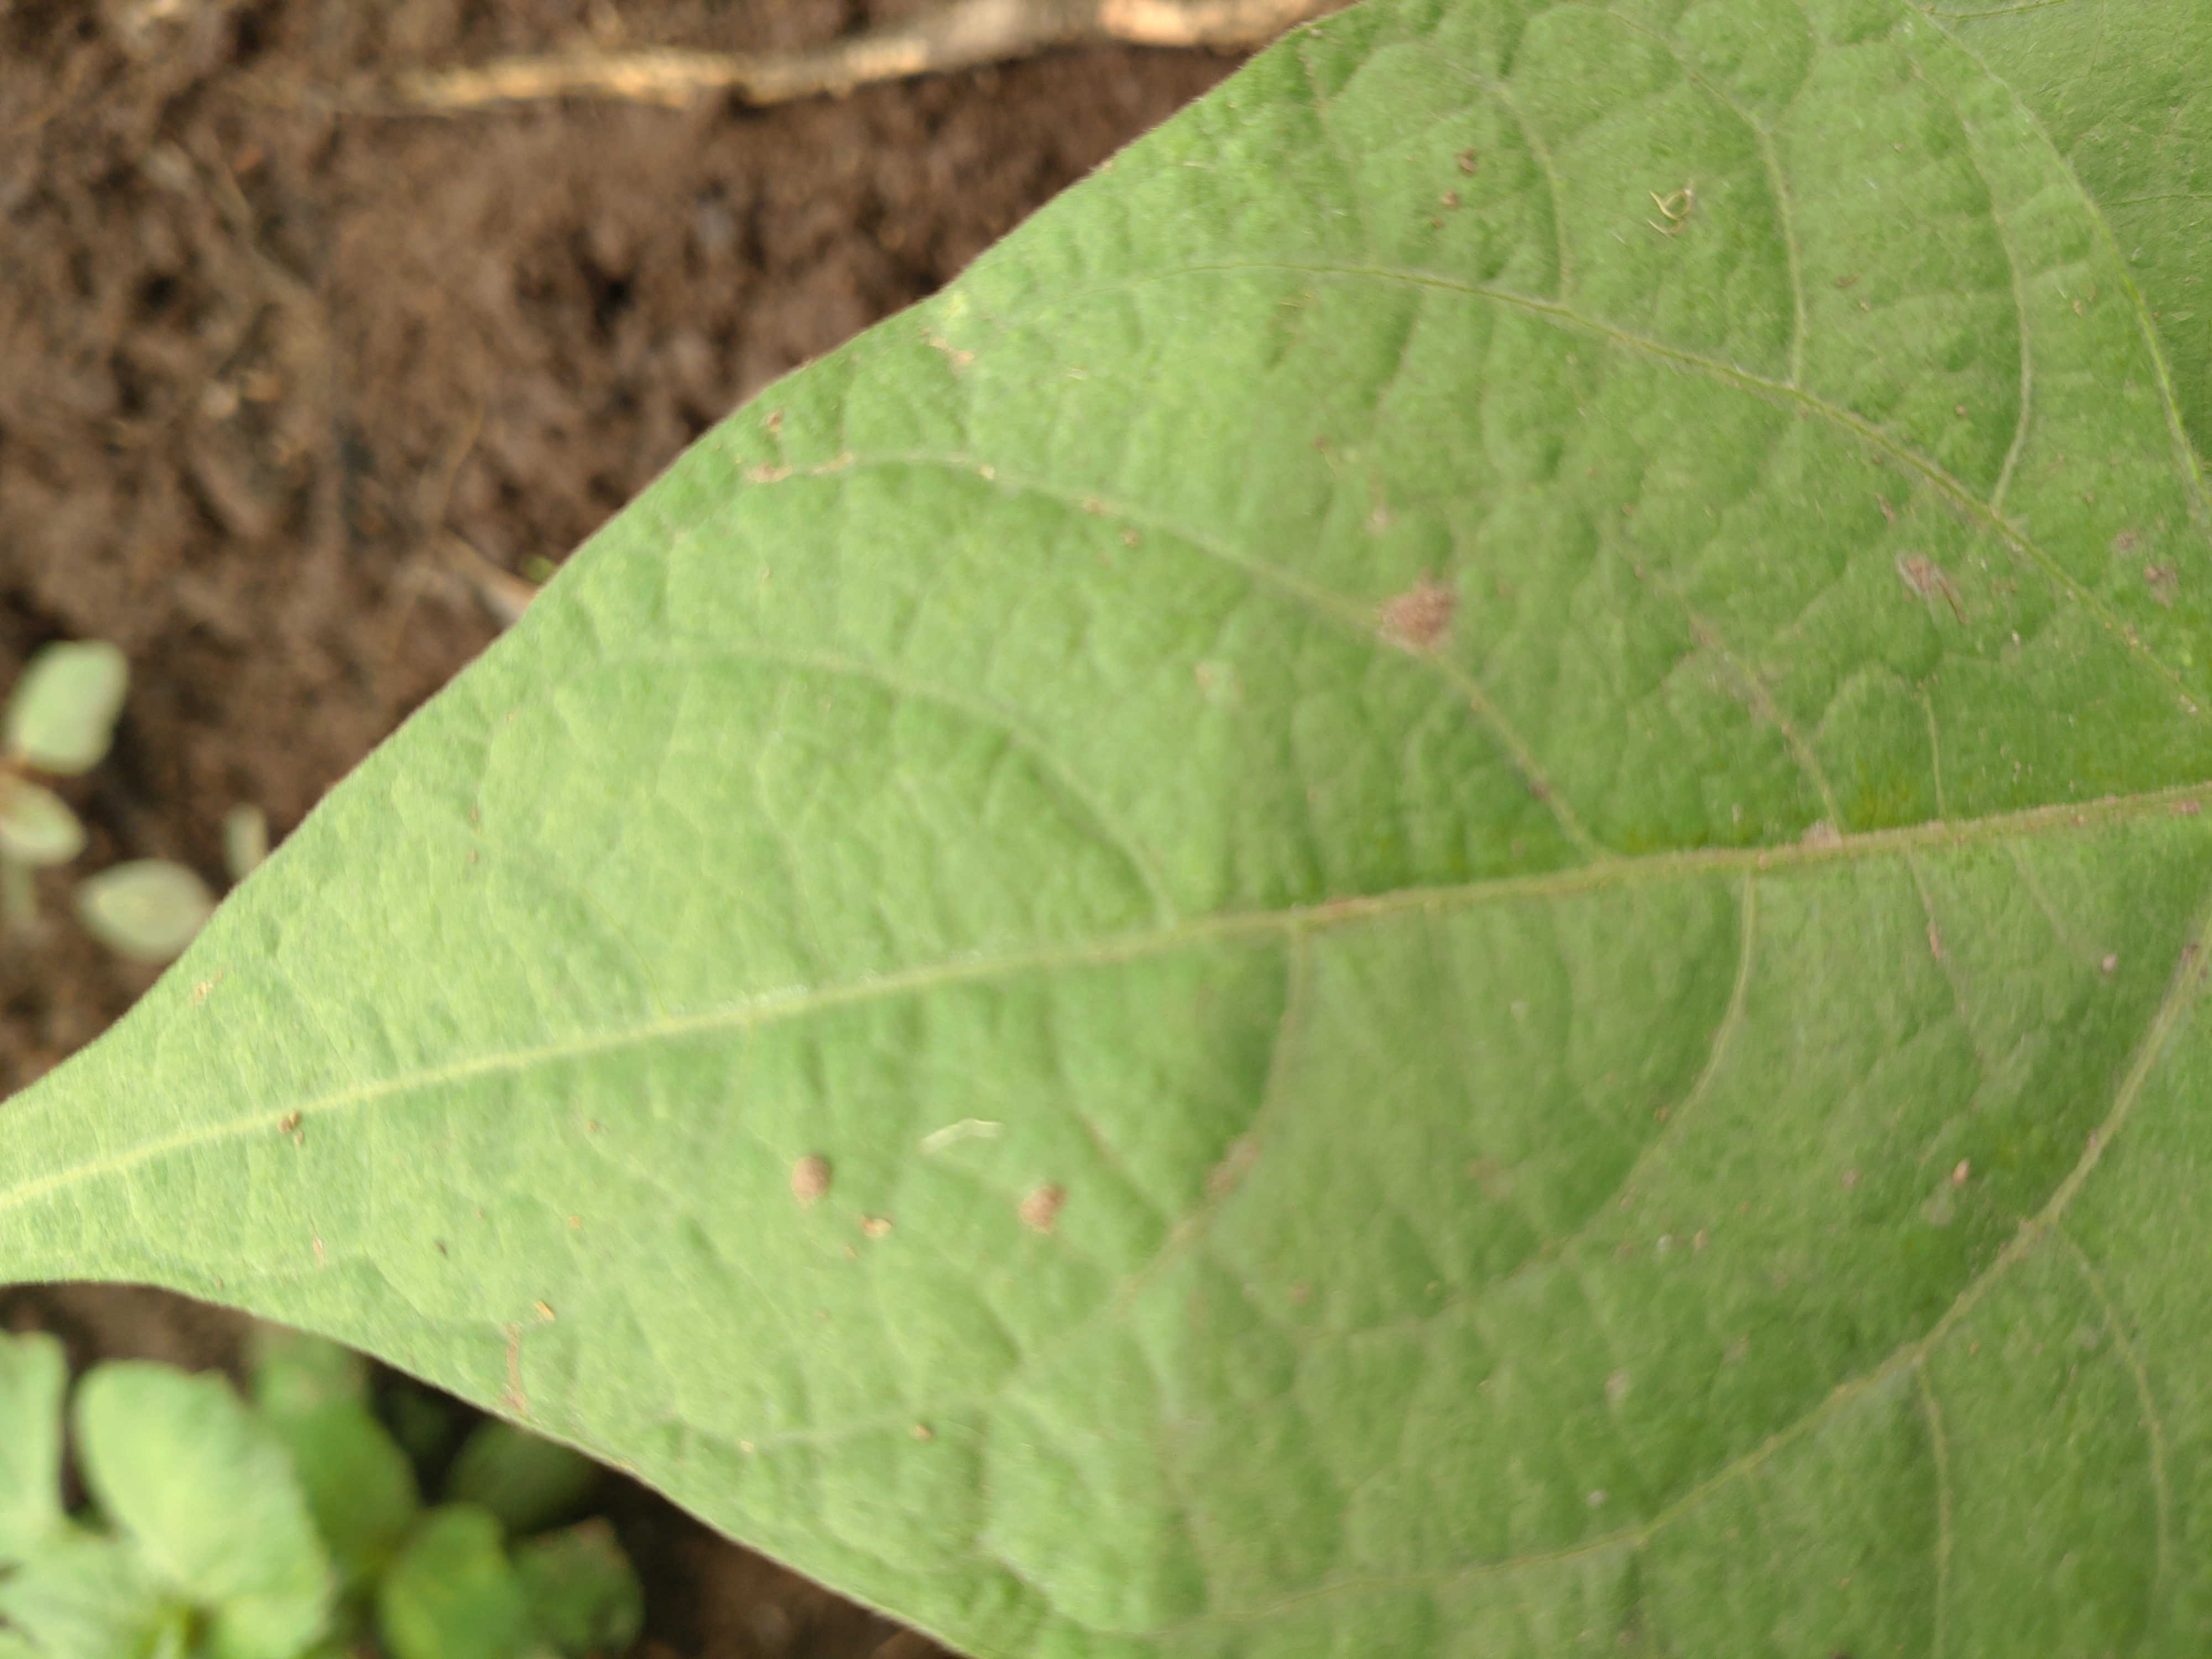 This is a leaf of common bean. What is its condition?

healthy
